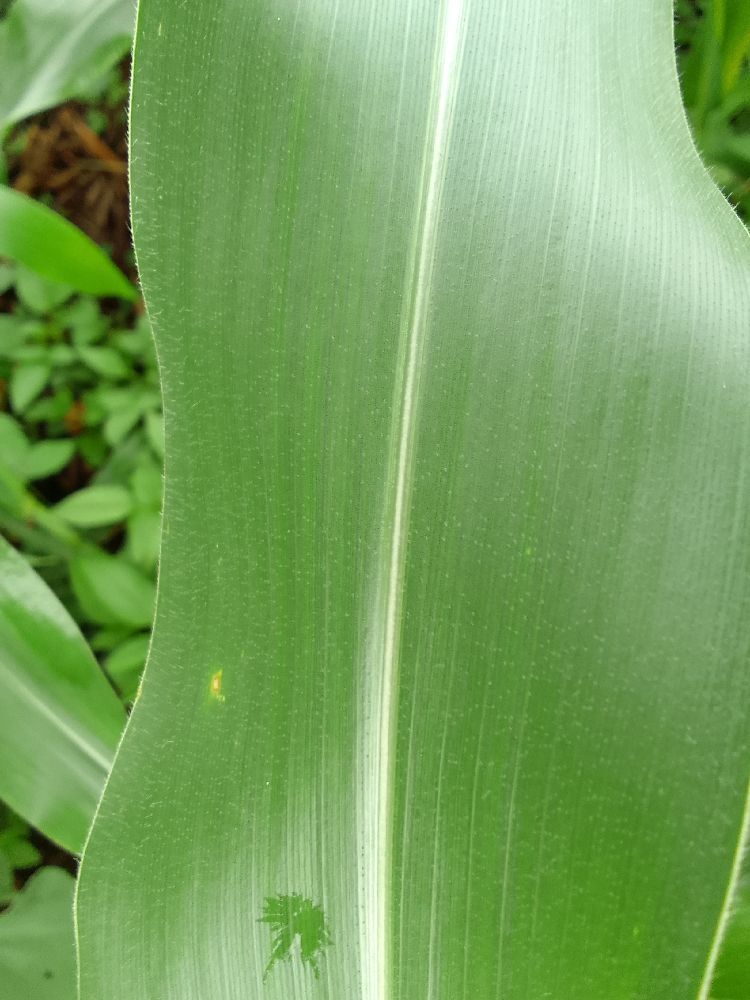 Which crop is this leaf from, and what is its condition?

maize, healthy
